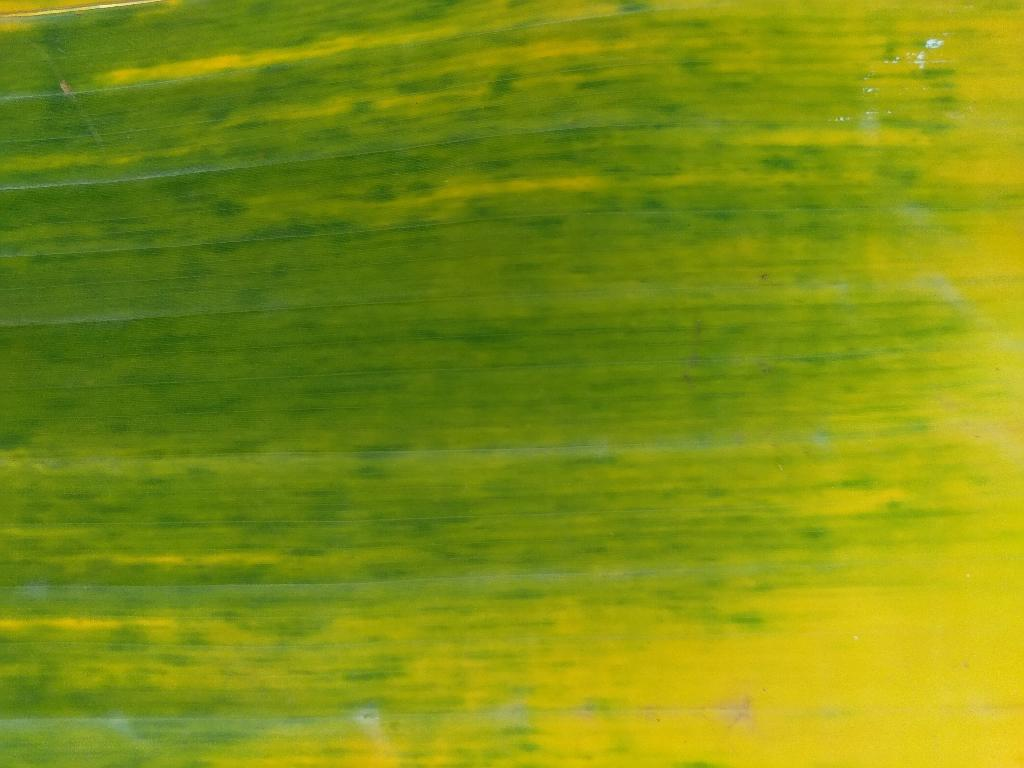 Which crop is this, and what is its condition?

banana, fusarium wilt race 1
